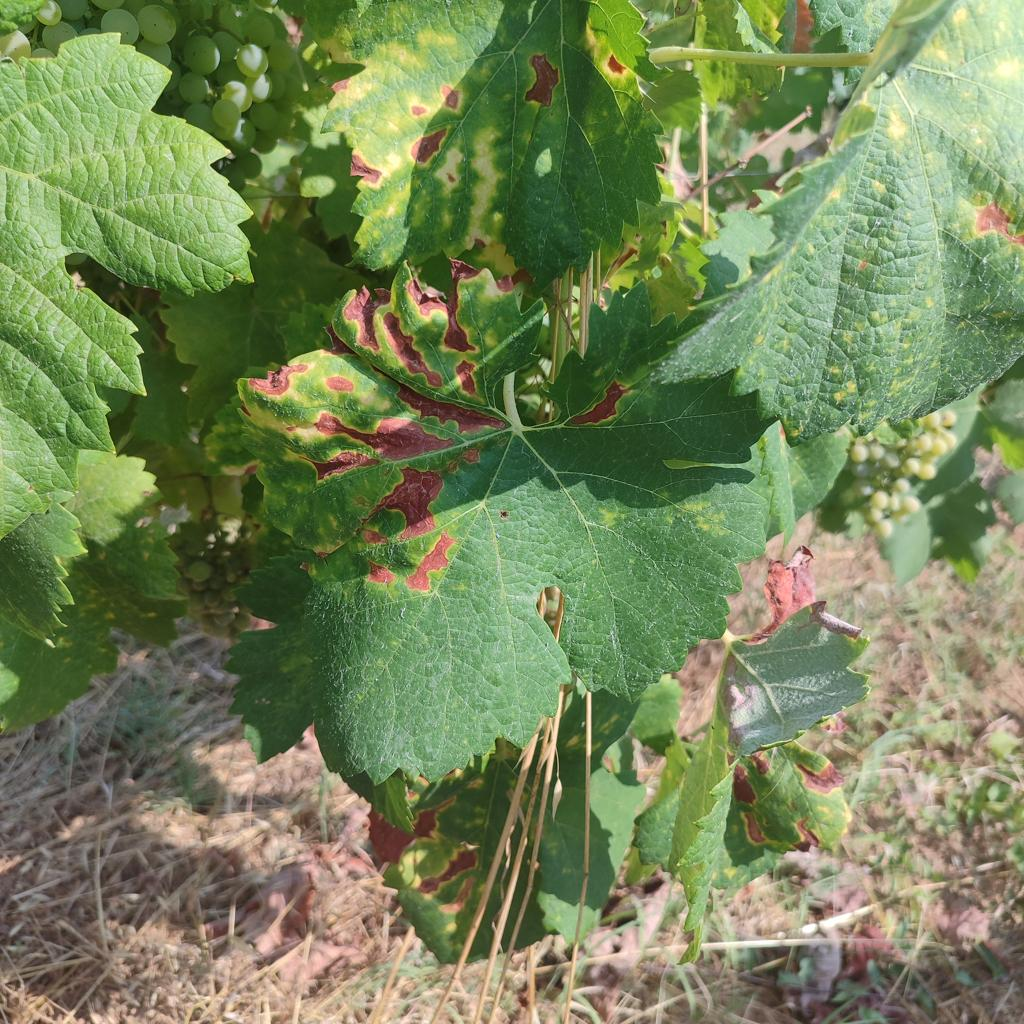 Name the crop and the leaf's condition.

grapevine, esca complex
